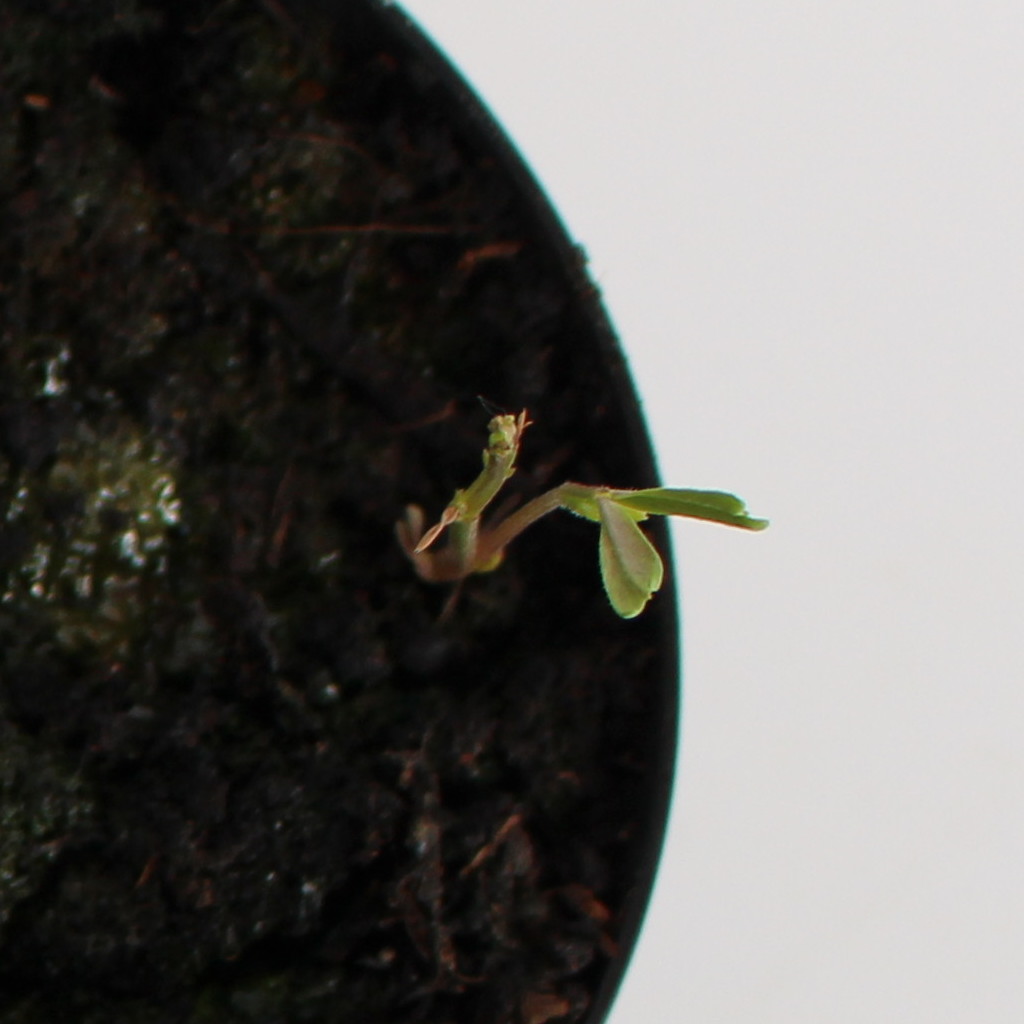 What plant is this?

Vicia sativa
